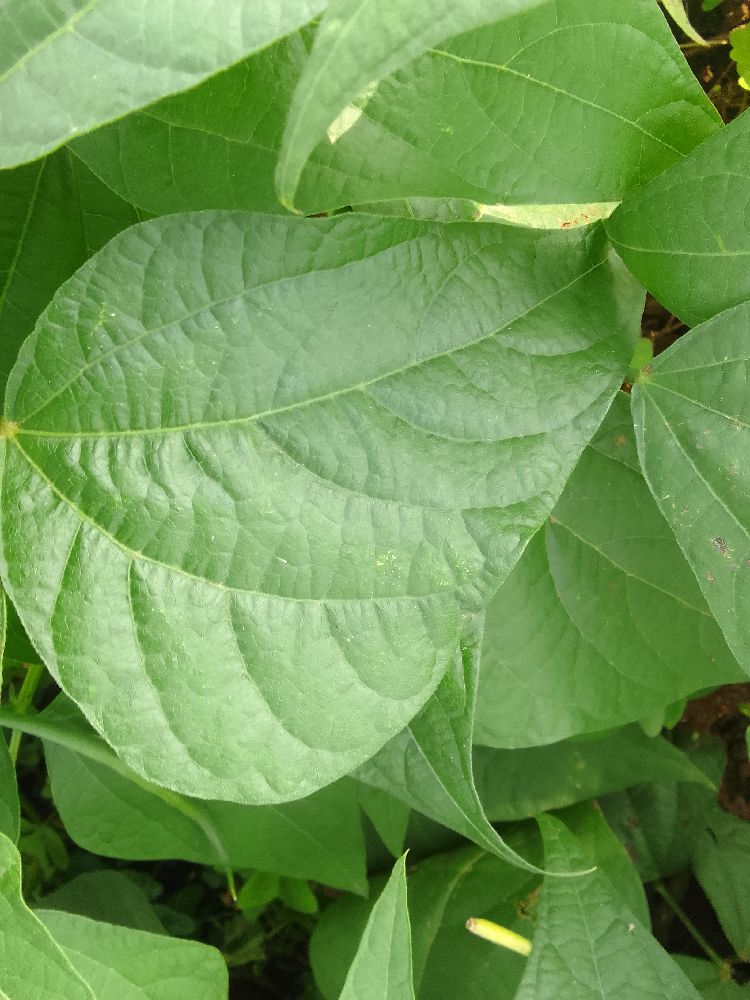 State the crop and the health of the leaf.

common bean, healthy
